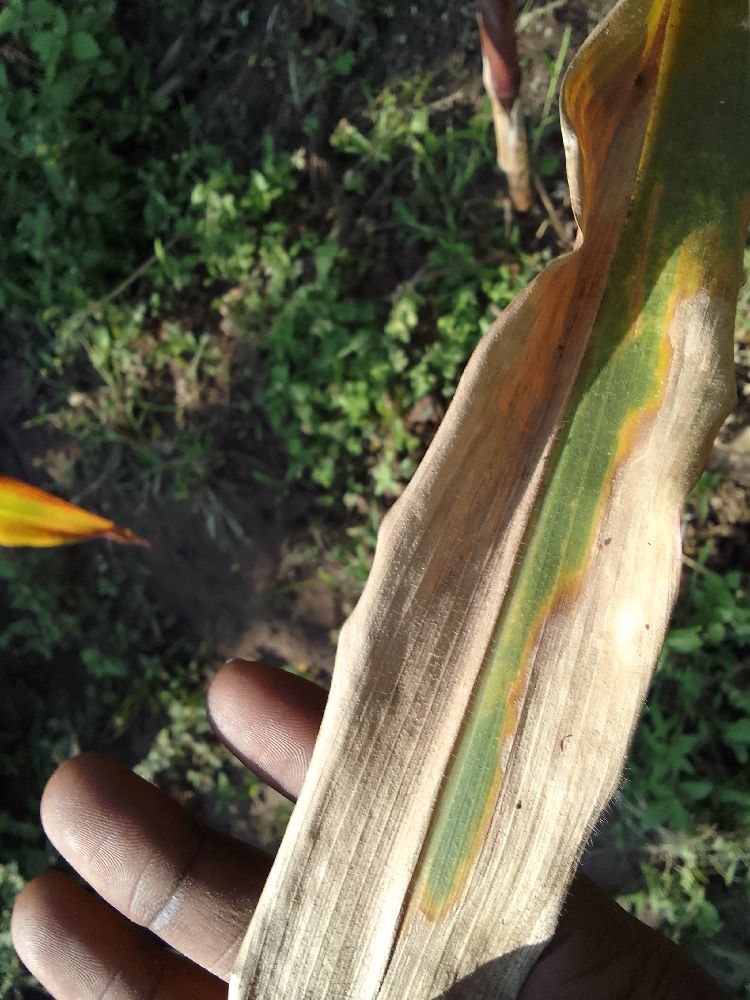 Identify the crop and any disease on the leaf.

maize, maize lethal necrosis
